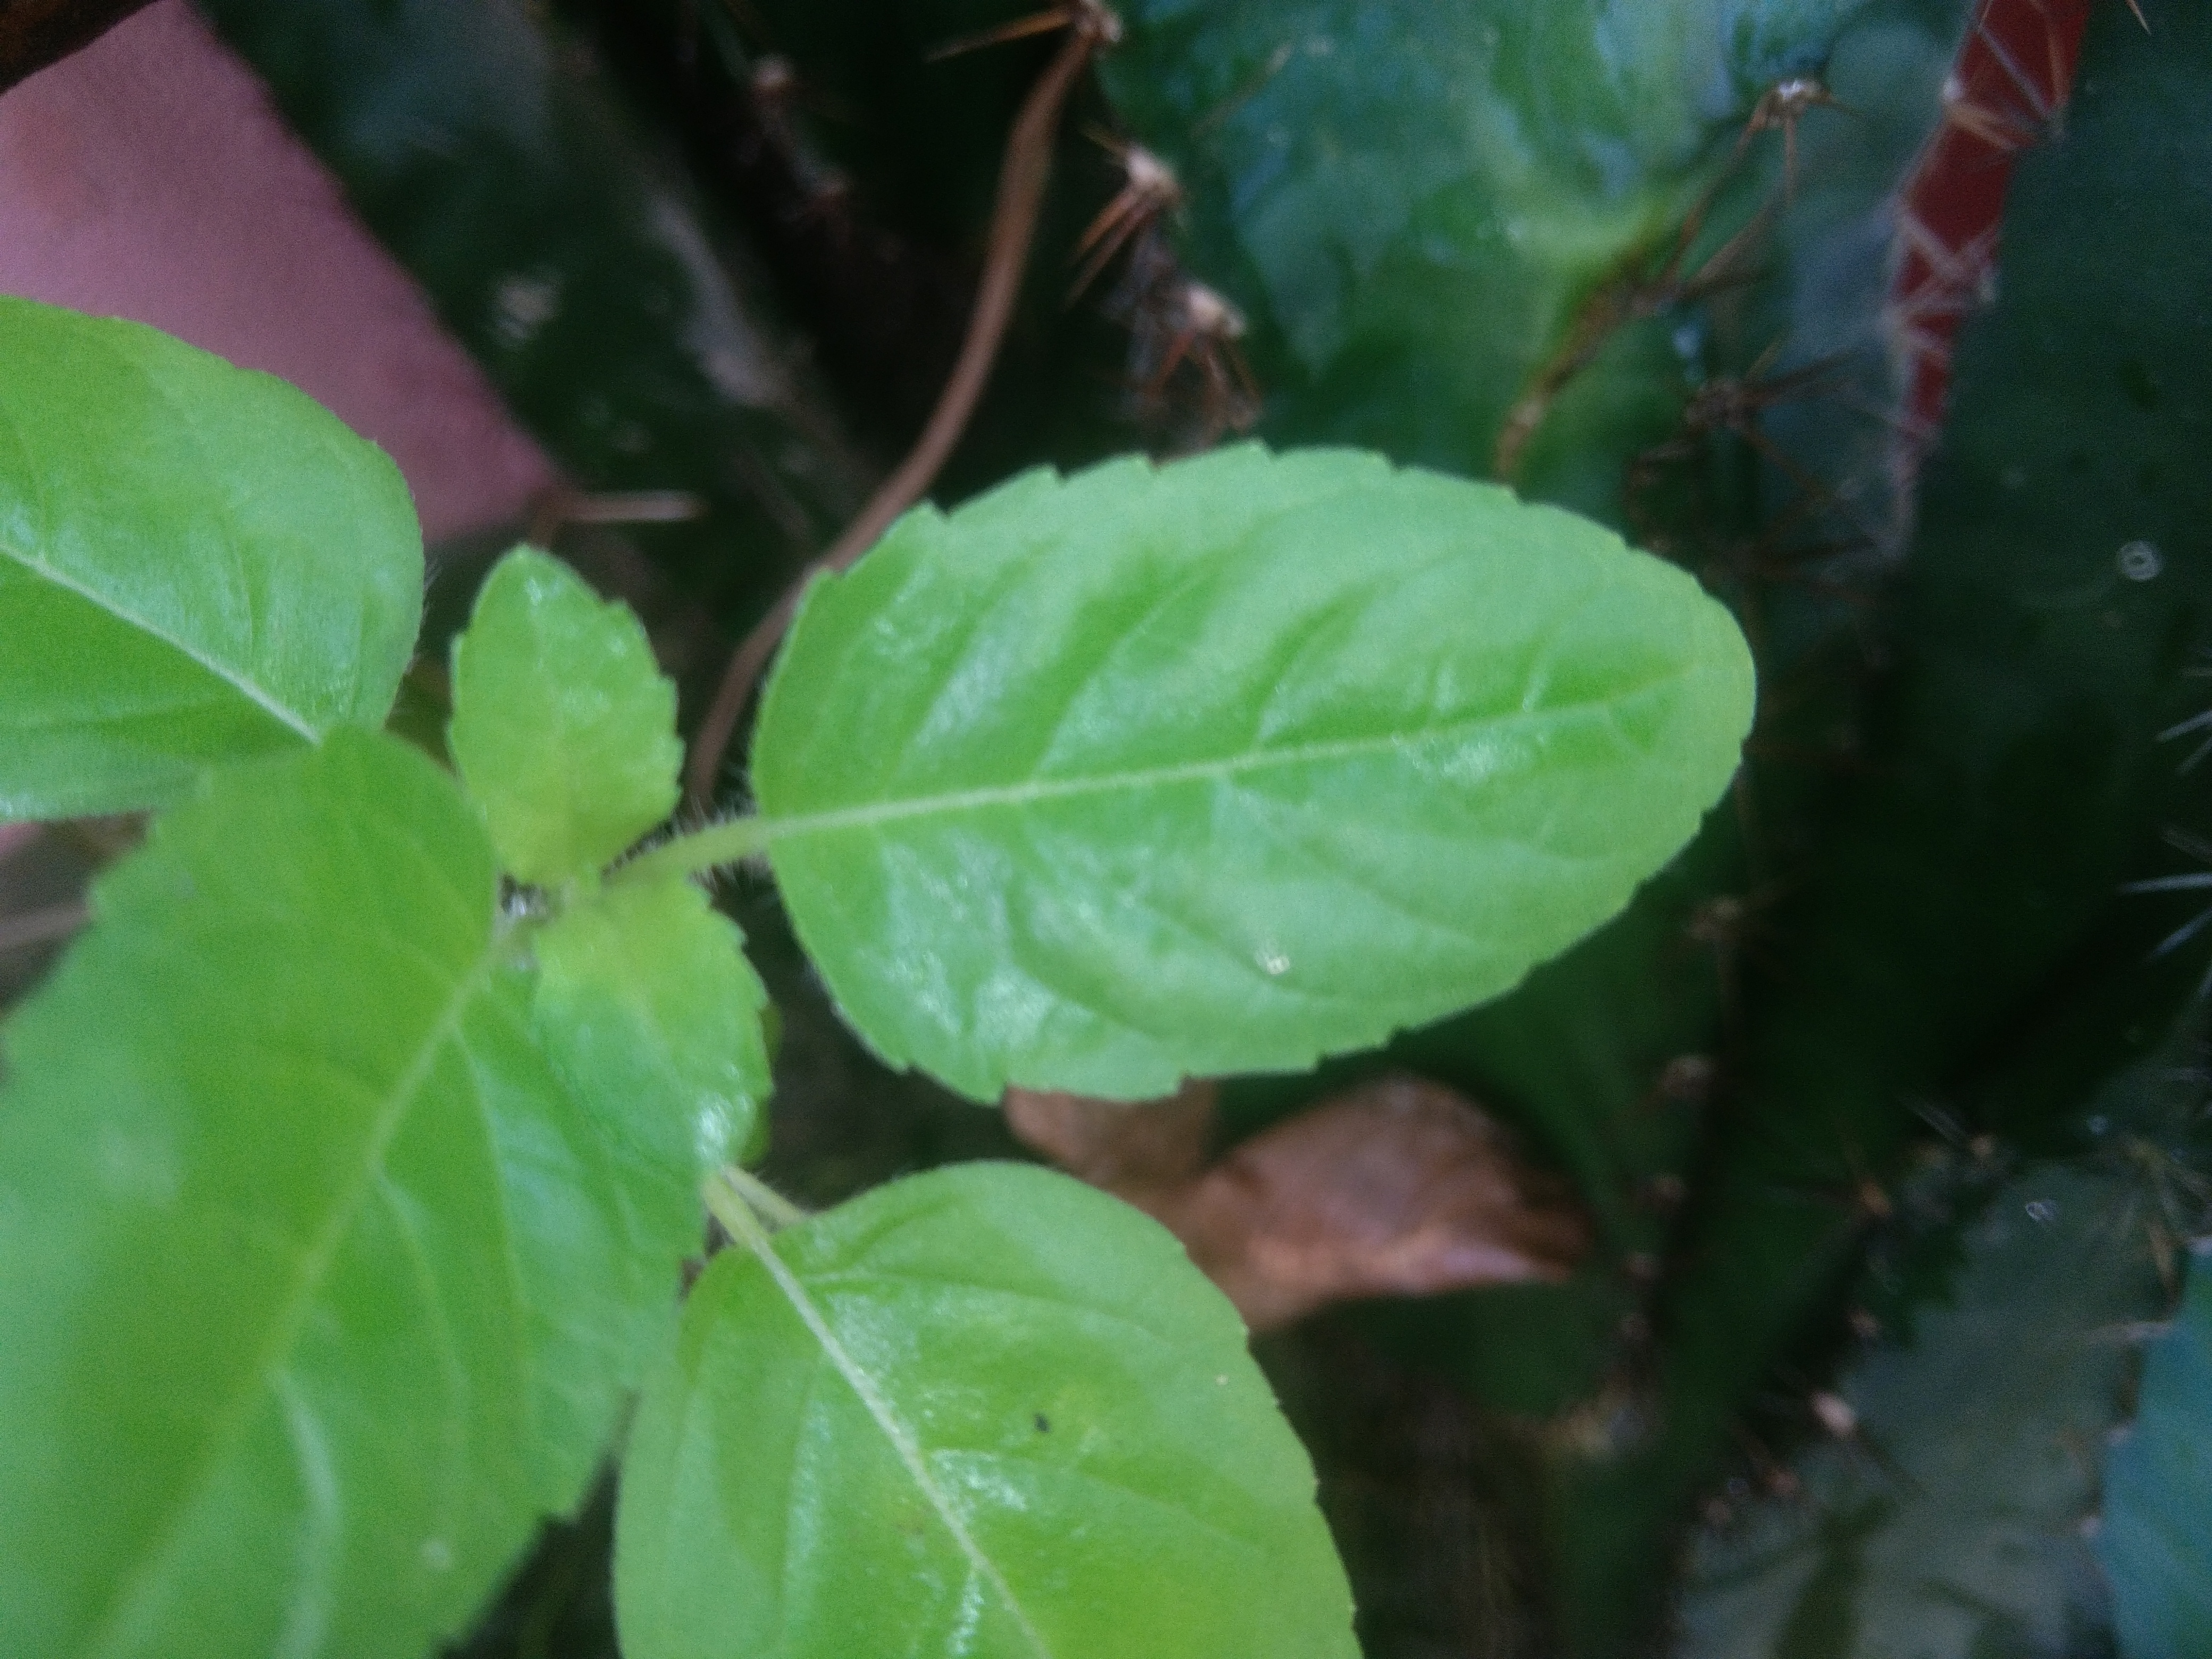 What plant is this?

tulshi
